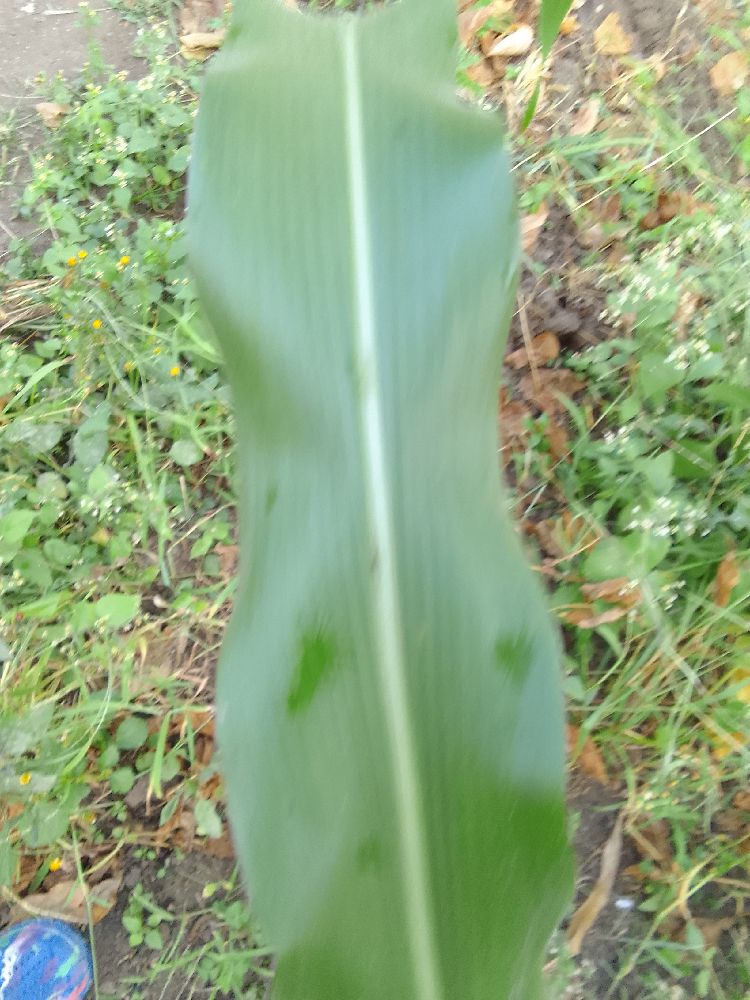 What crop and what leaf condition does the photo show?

maize, healthy
